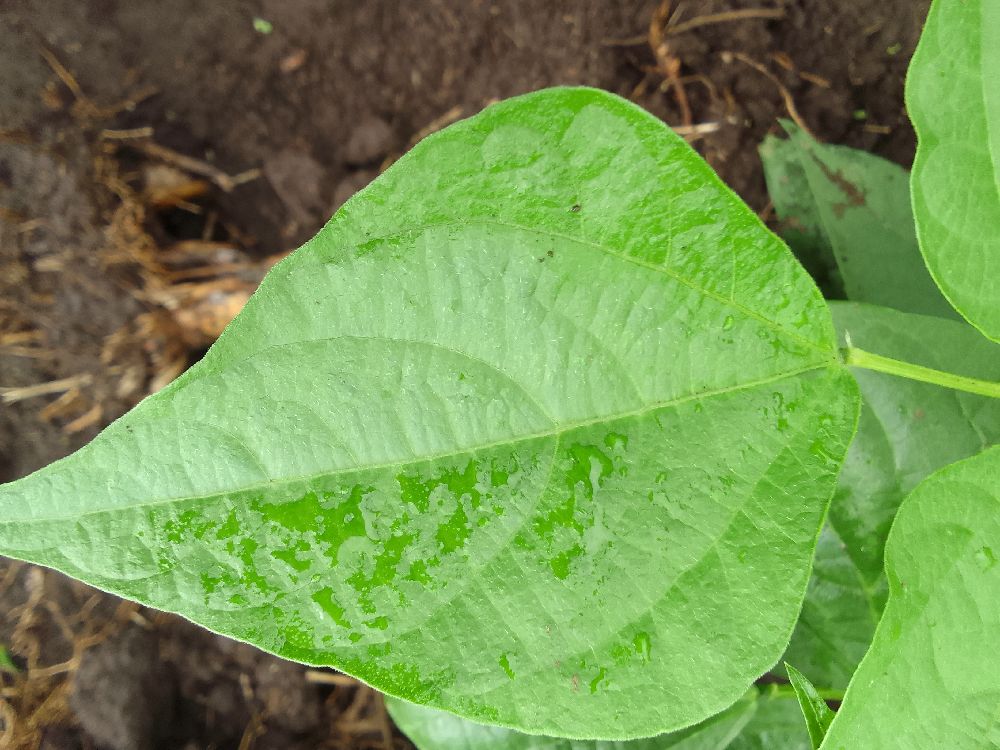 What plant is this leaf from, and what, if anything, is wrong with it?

common bean, healthy
